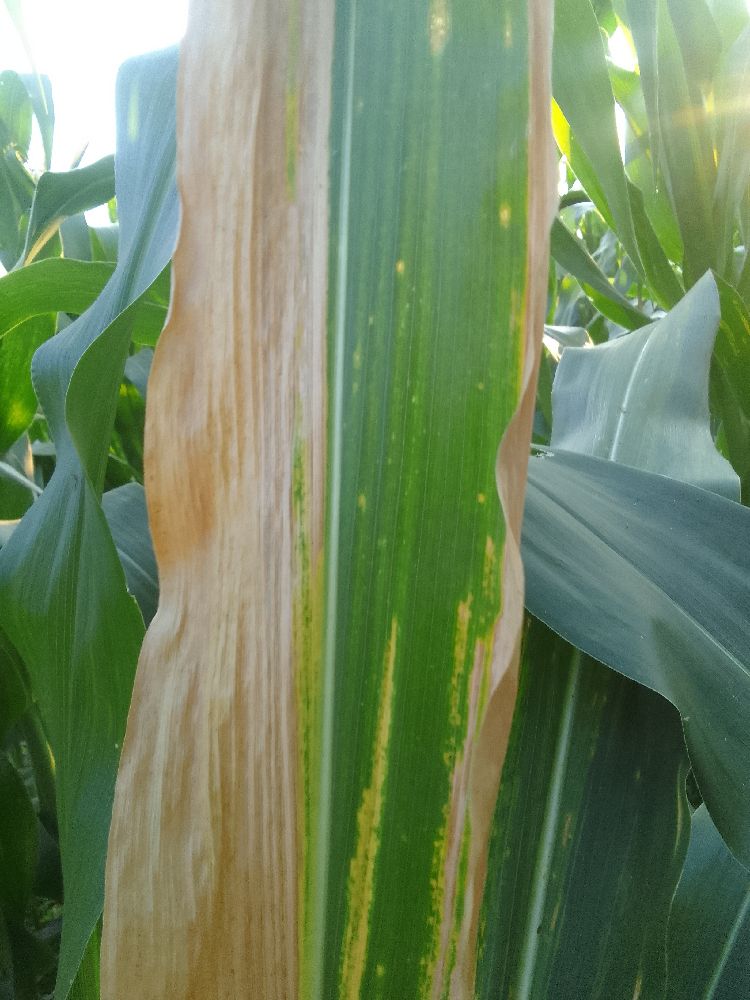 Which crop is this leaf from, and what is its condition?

maize, maize lethal necrosis
